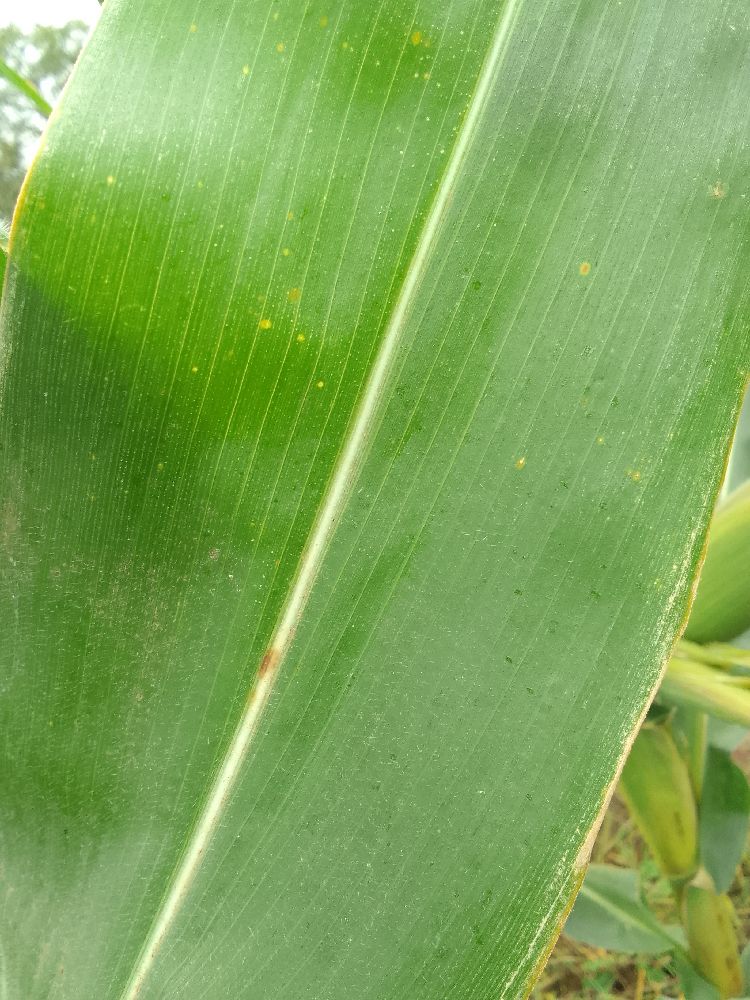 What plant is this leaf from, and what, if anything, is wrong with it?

maize, healthy
